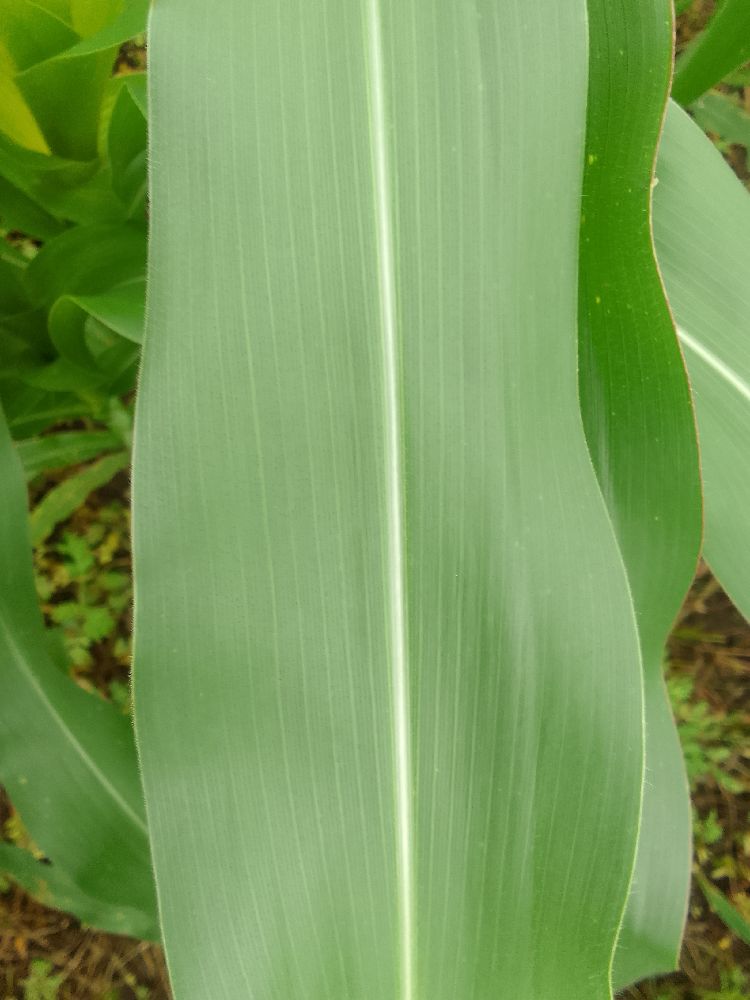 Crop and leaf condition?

maize, healthy
